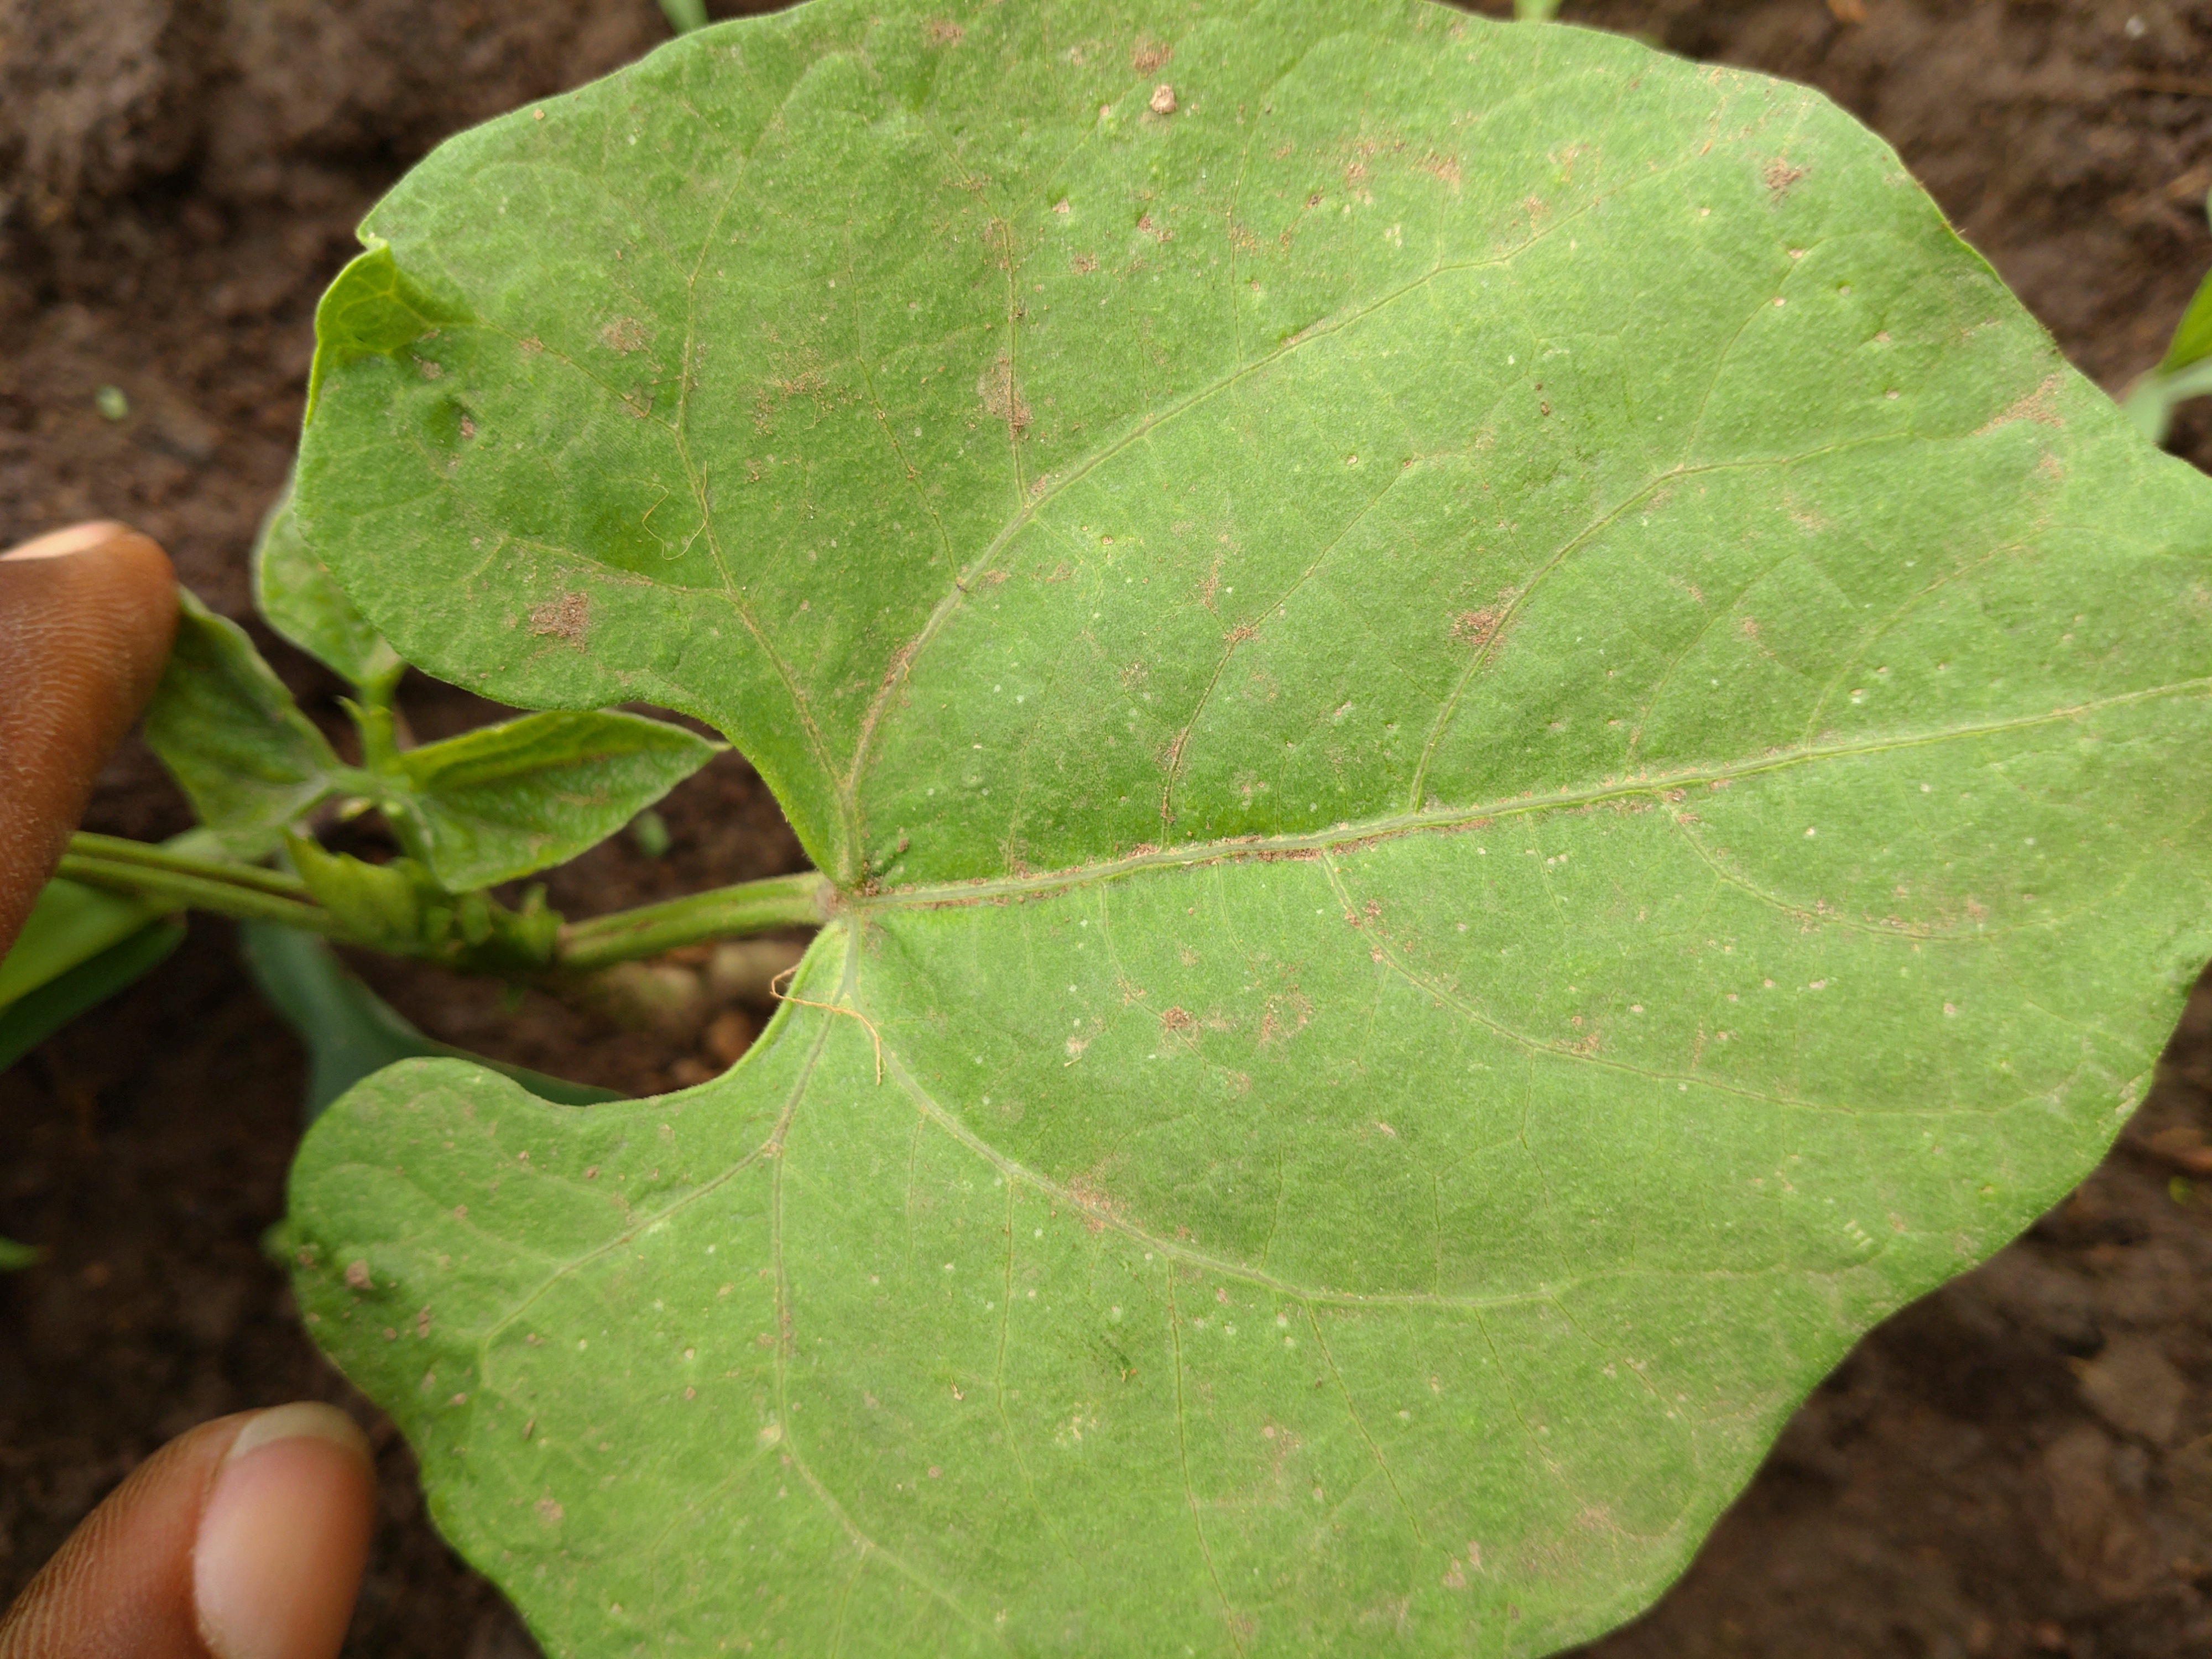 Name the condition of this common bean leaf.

healthy
